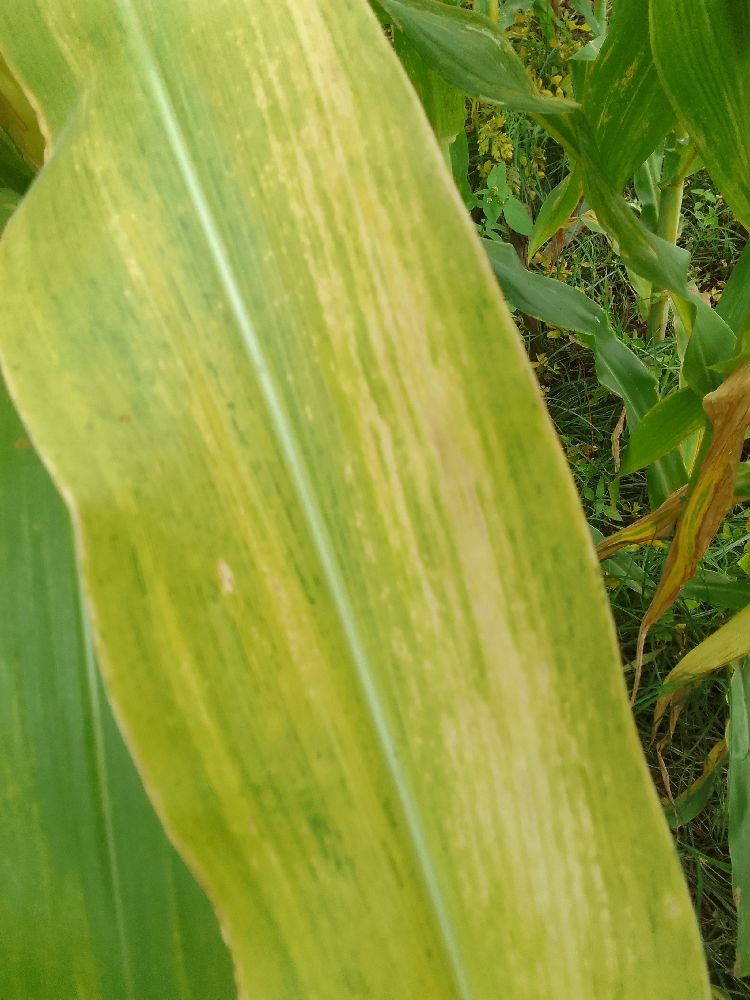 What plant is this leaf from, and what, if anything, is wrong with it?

maize, maize lethal necrosis
